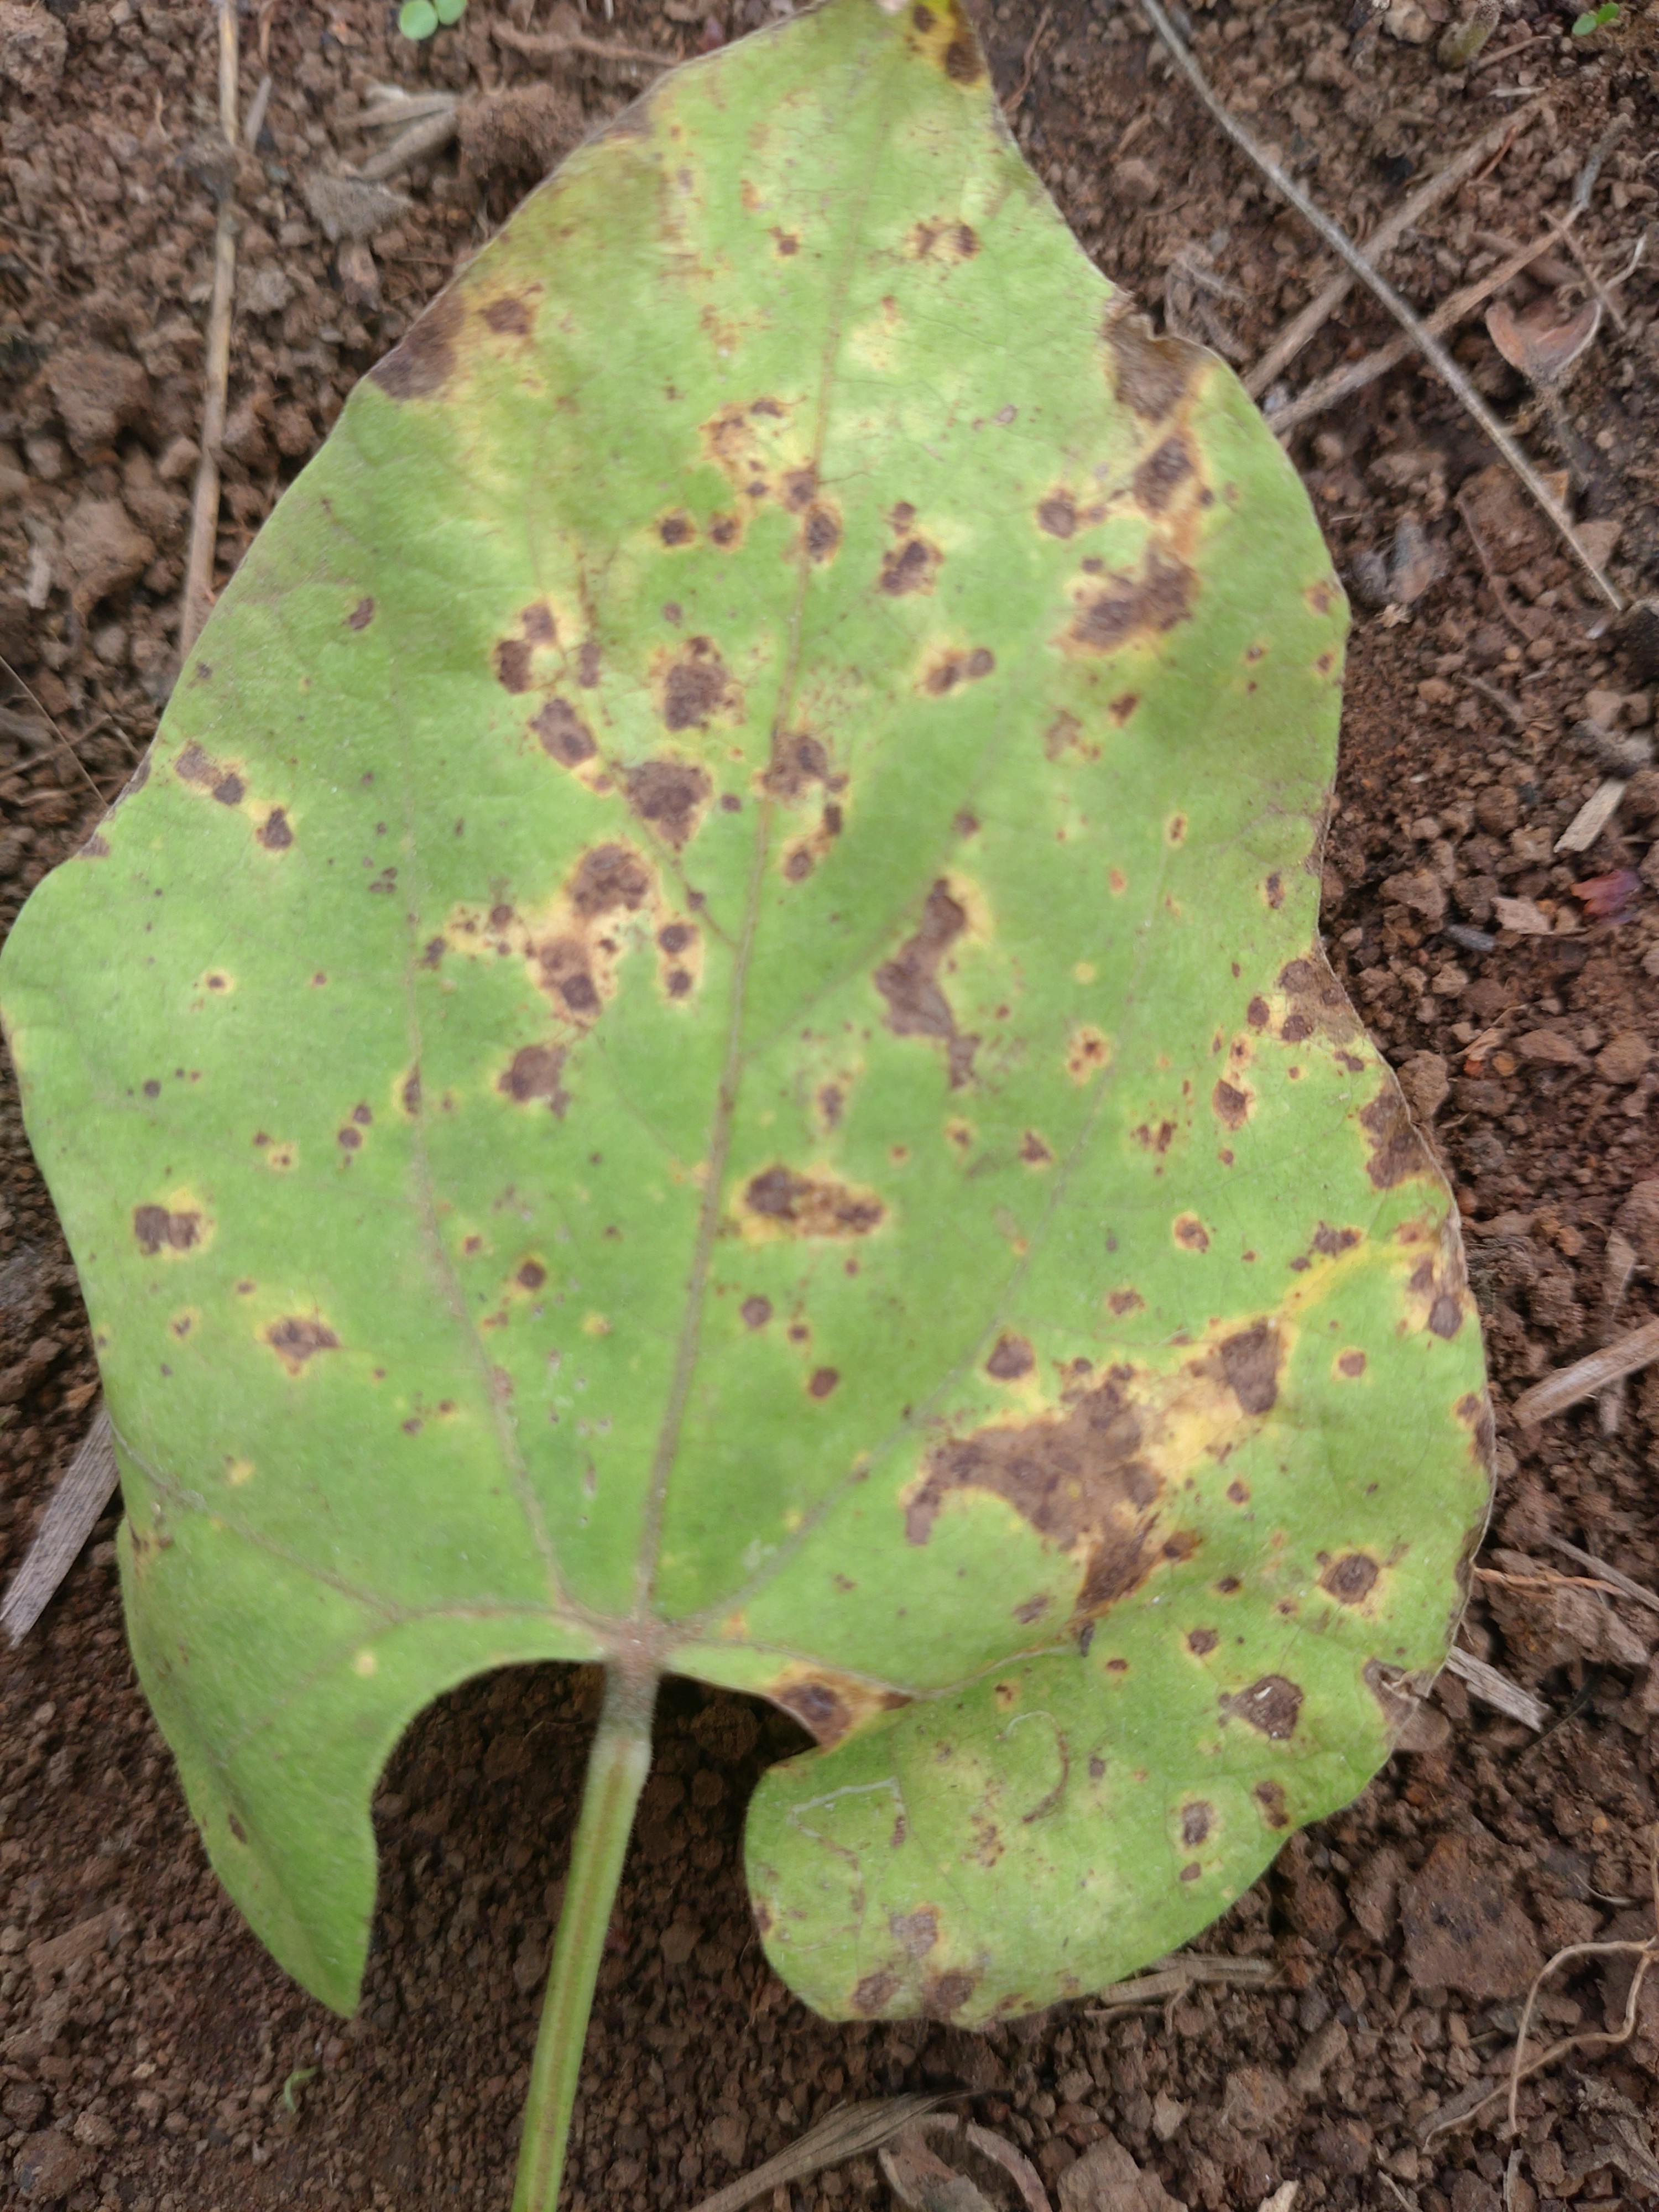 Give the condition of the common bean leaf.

rust
